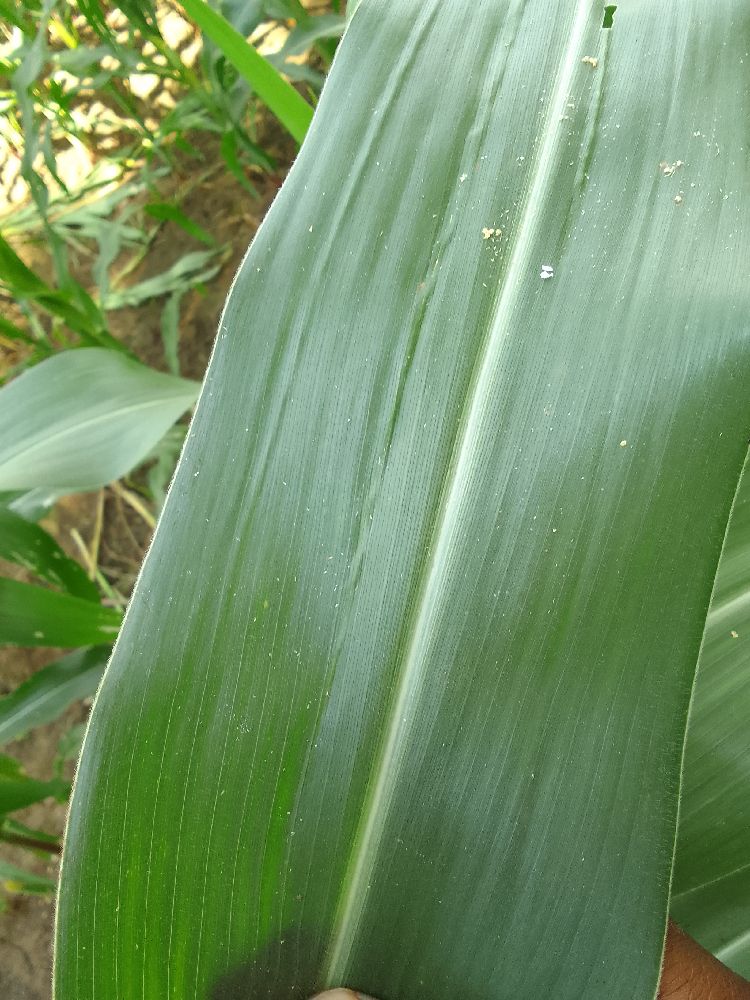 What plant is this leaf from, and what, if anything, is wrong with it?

maize, healthy
